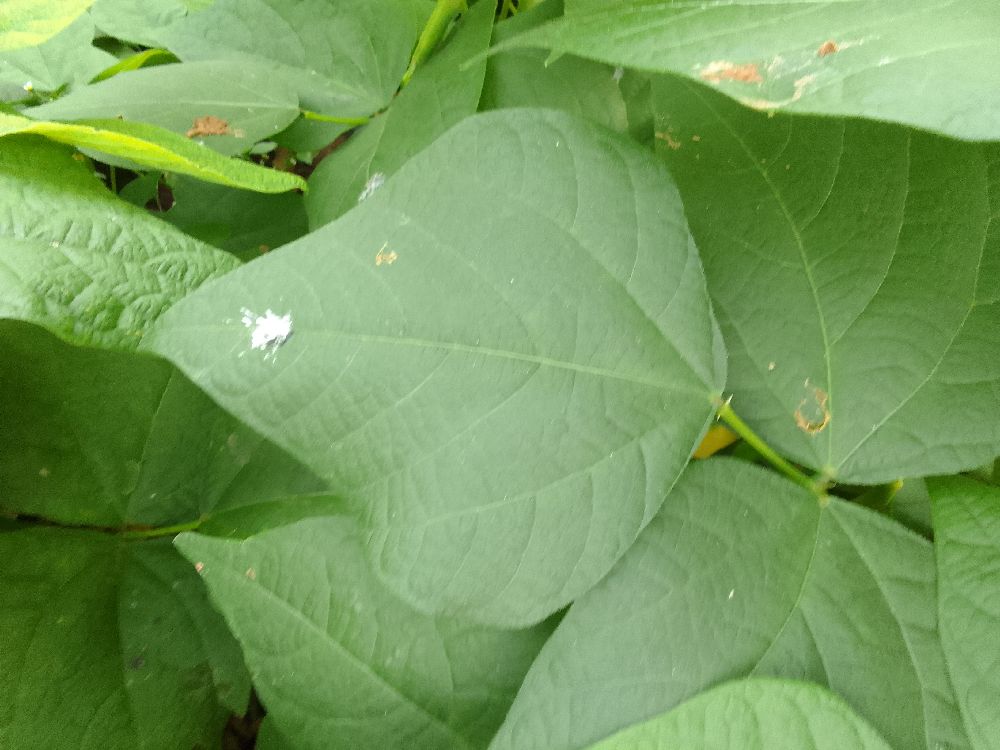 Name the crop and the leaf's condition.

common bean, healthy
